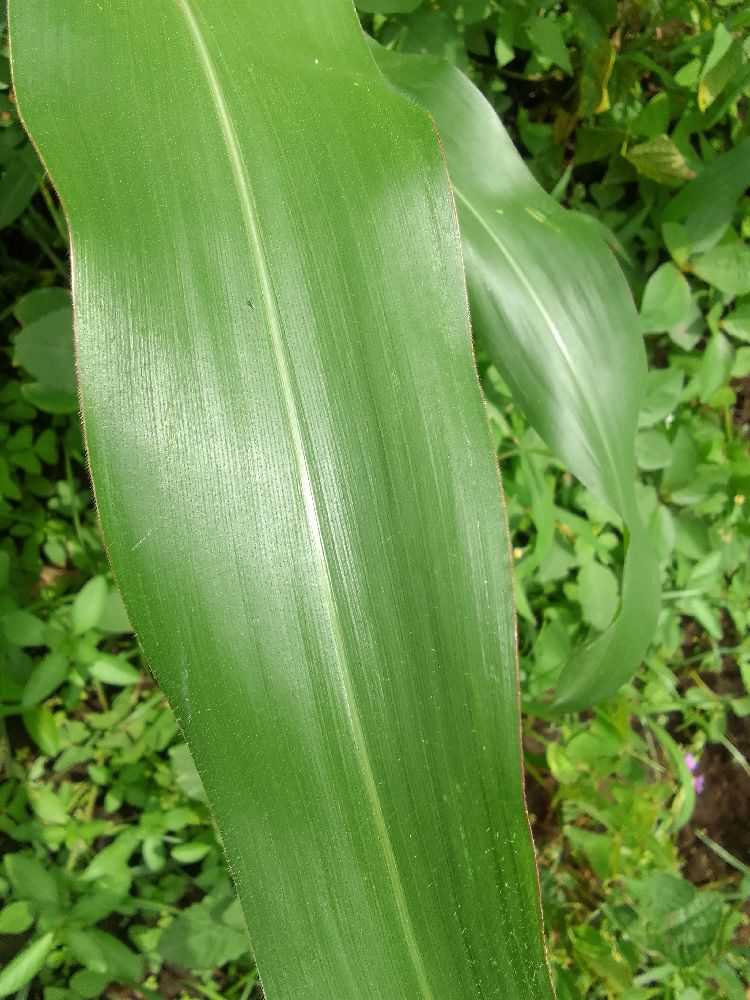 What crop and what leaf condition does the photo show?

maize, healthy
